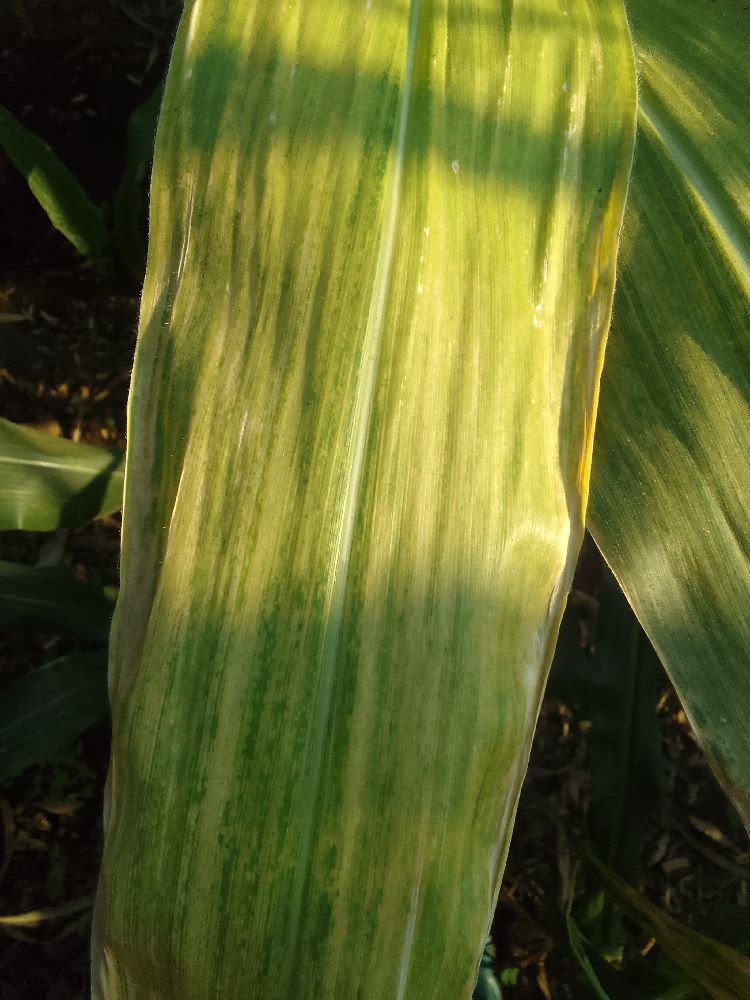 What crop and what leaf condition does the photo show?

maize, maize lethal necrosis
